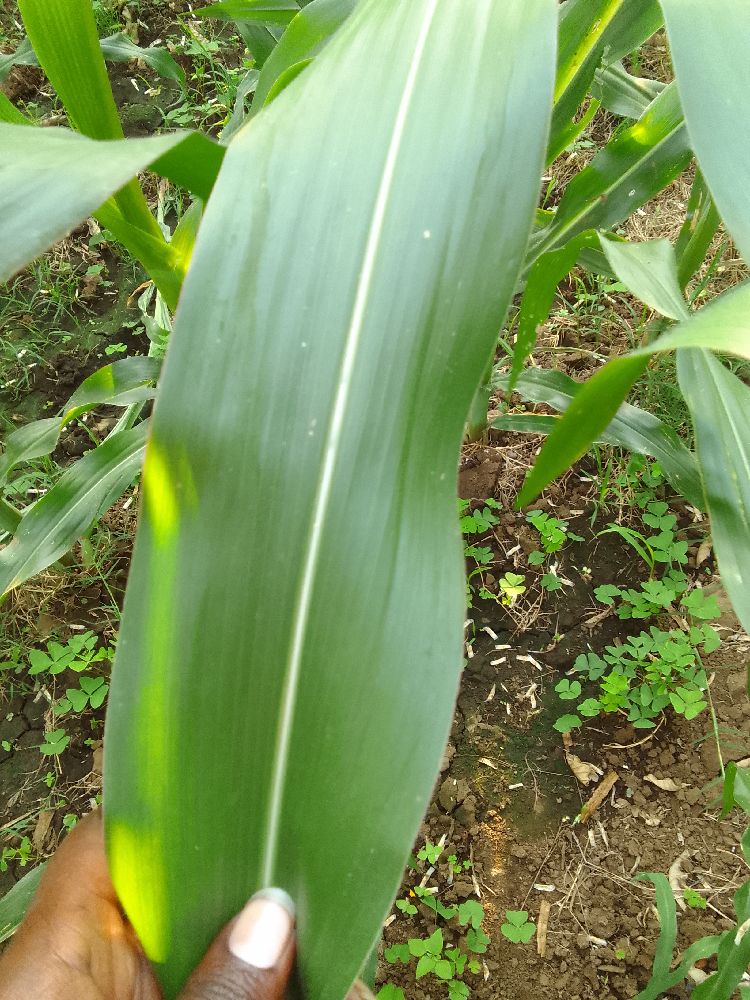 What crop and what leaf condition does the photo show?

maize, healthy
